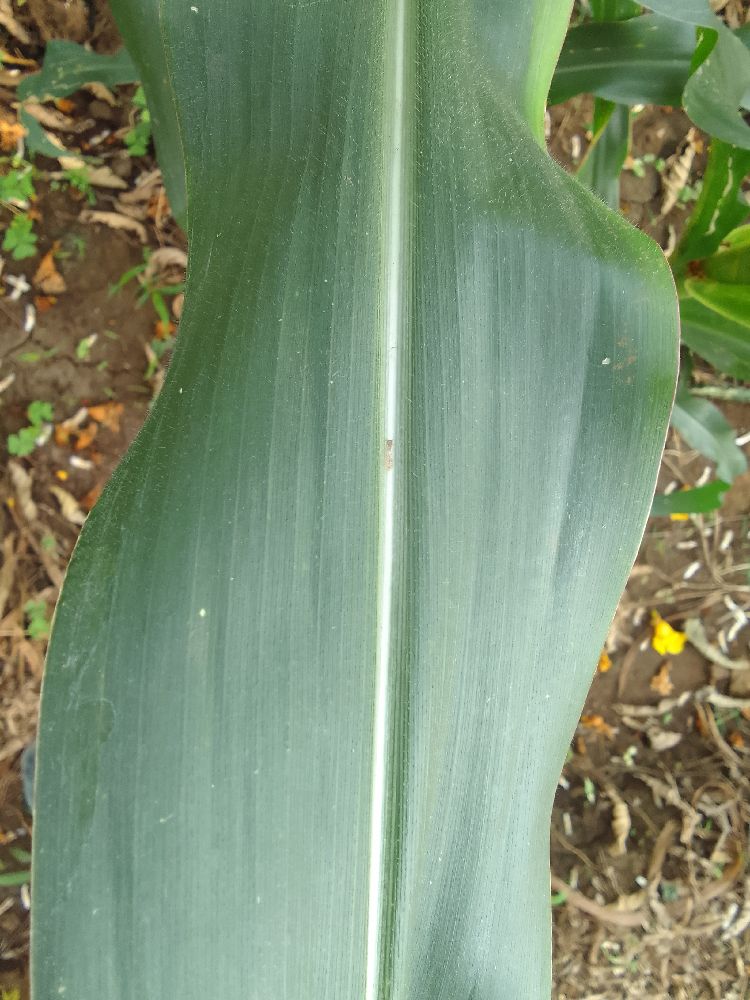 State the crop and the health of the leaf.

maize, healthy
